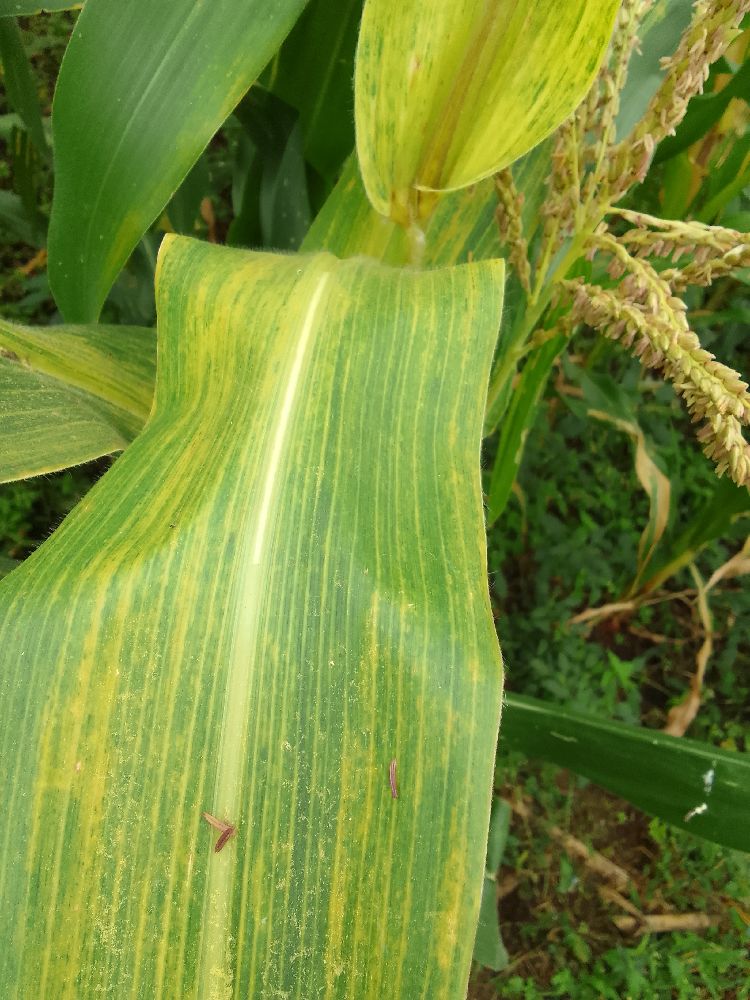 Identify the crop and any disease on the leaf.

maize, maize lethal necrosis
